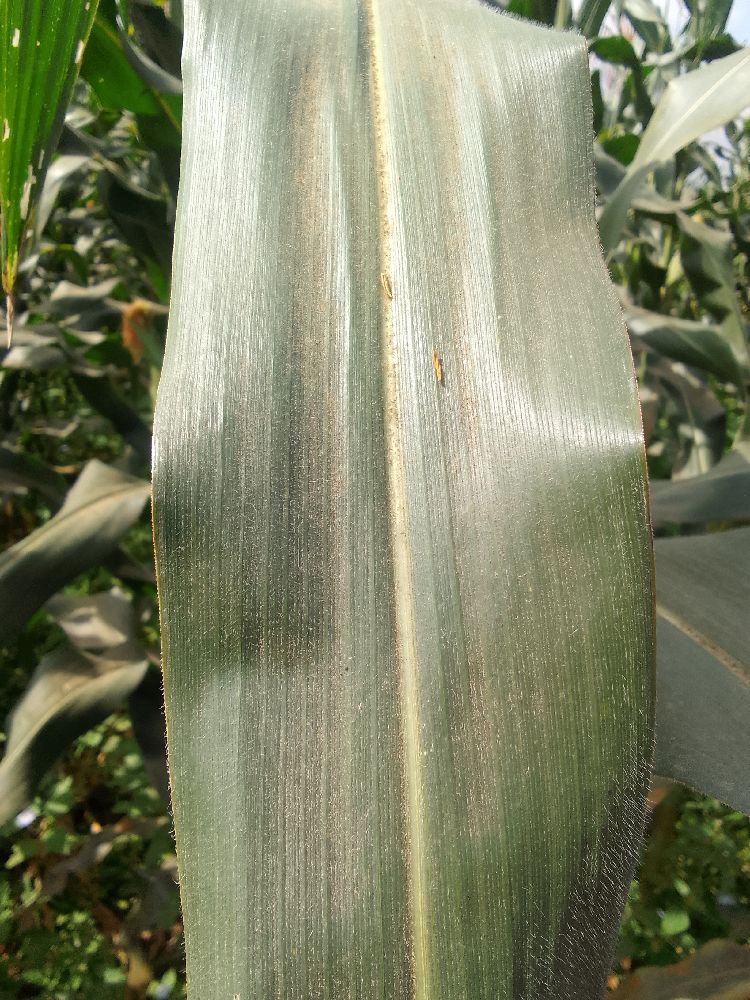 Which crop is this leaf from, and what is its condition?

maize, healthy
